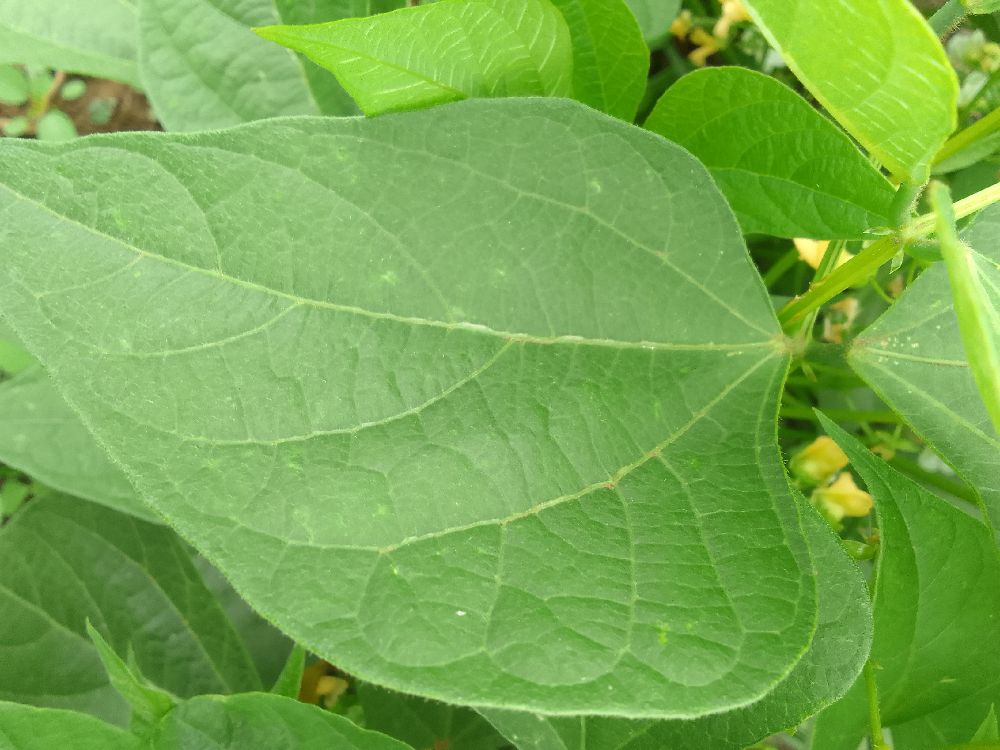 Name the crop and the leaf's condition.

common bean, healthy
